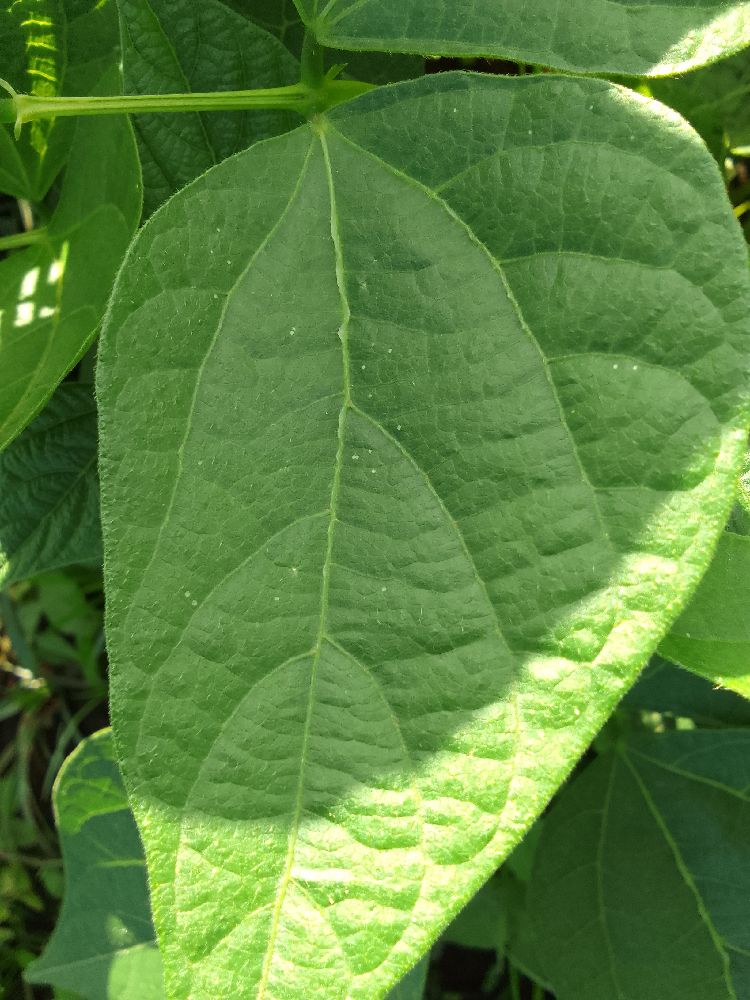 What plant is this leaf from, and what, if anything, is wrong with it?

common bean, healthy
